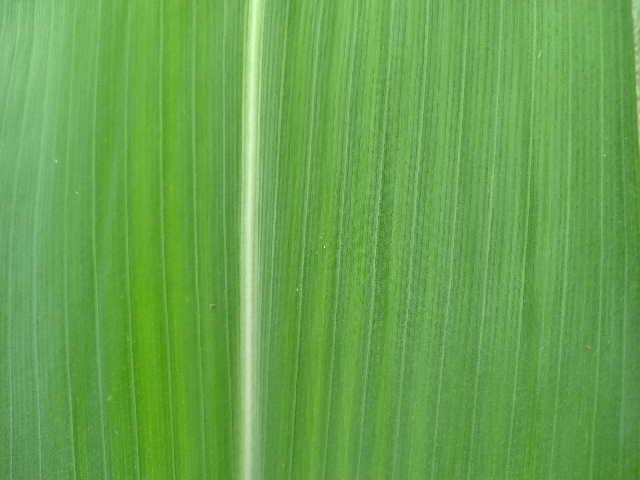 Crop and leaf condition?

maize, healthy
